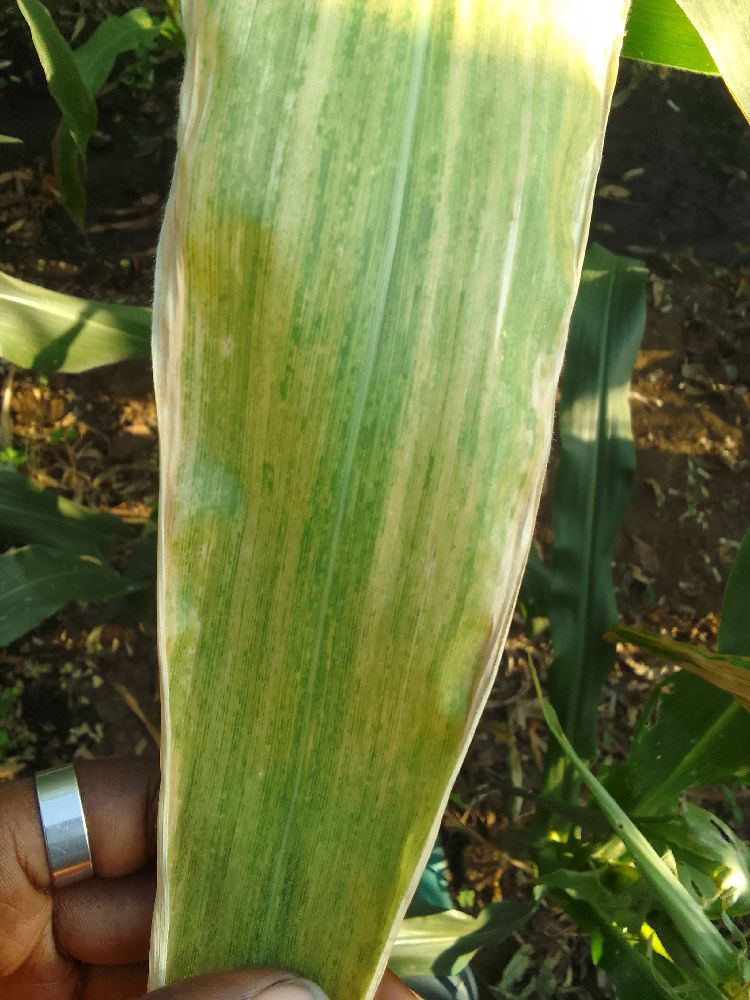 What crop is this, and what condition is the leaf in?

maize, maize lethal necrosis
